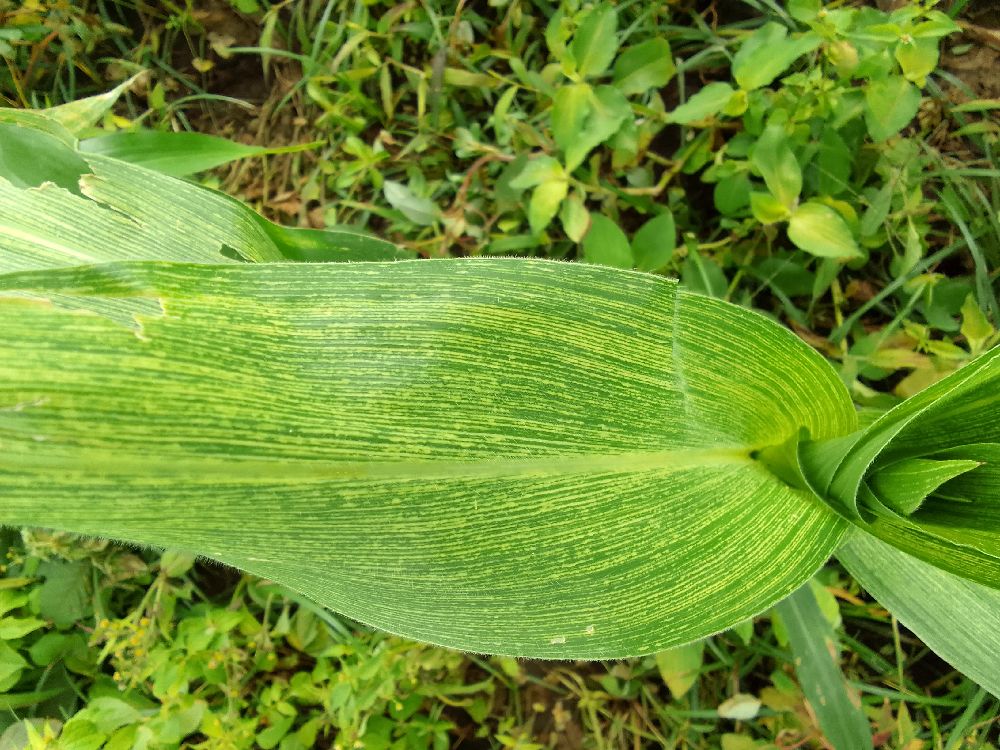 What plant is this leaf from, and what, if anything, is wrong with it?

maize, maize streak virus
